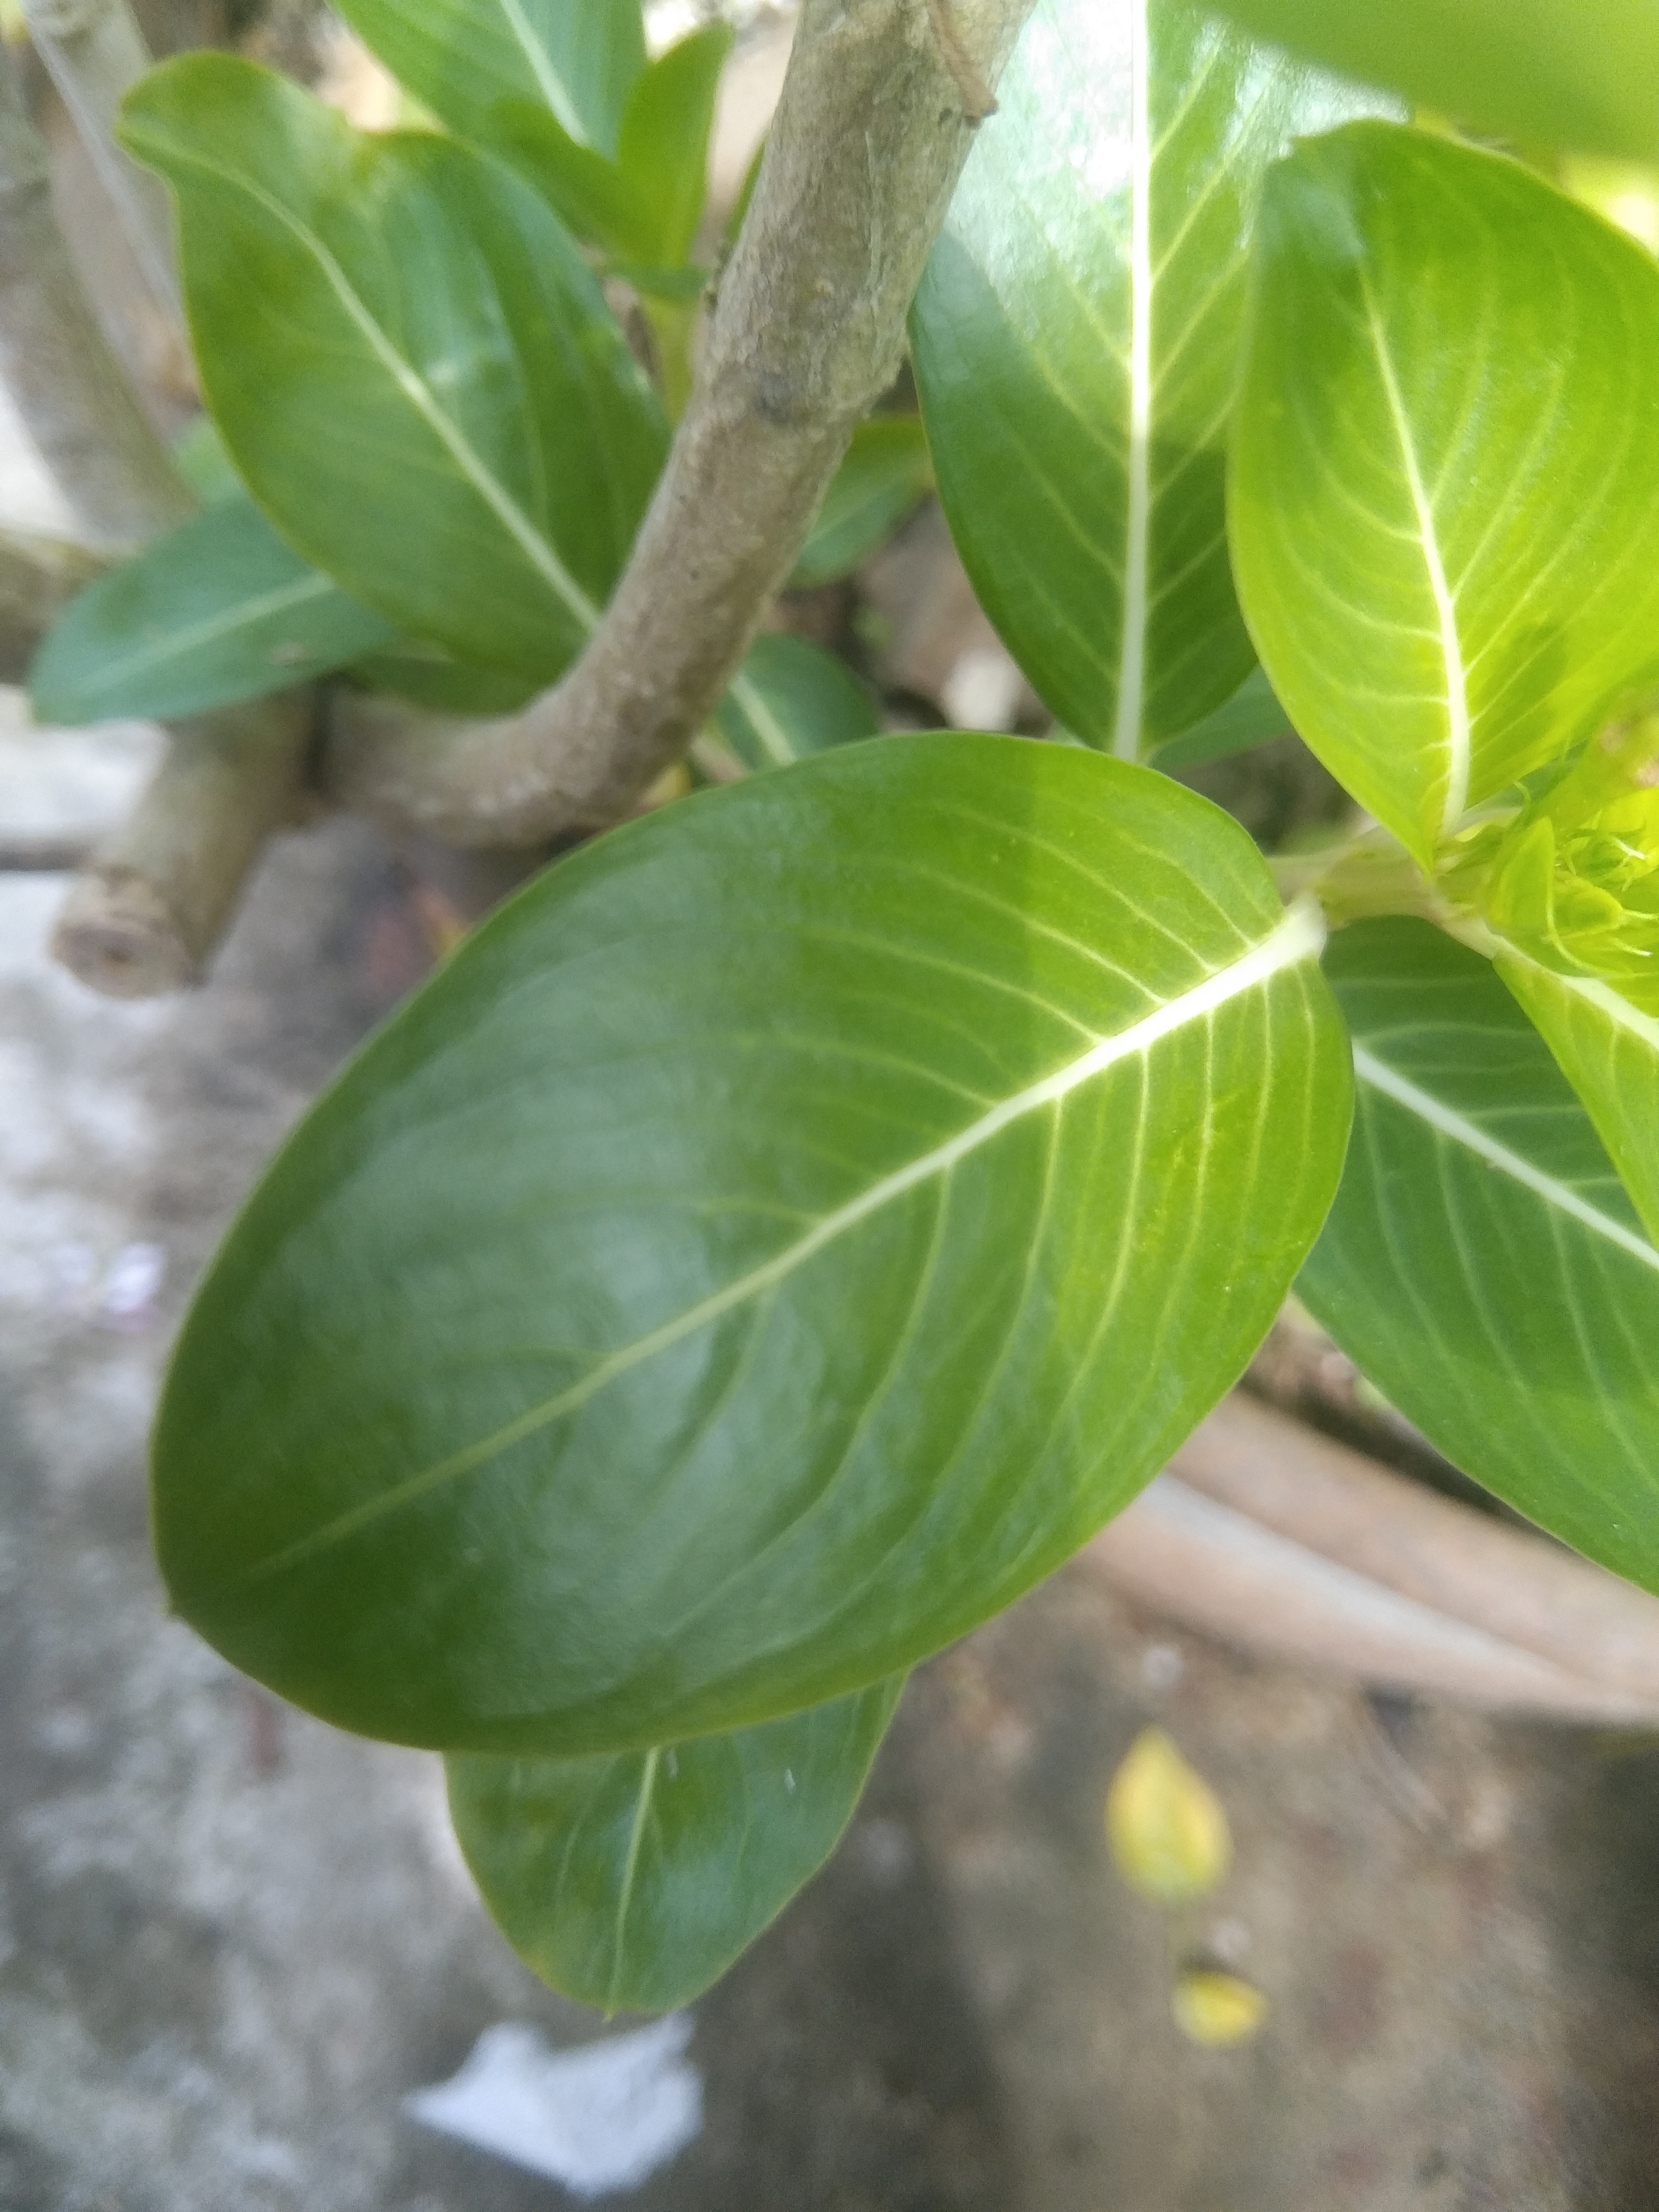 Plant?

rose periwinkle
